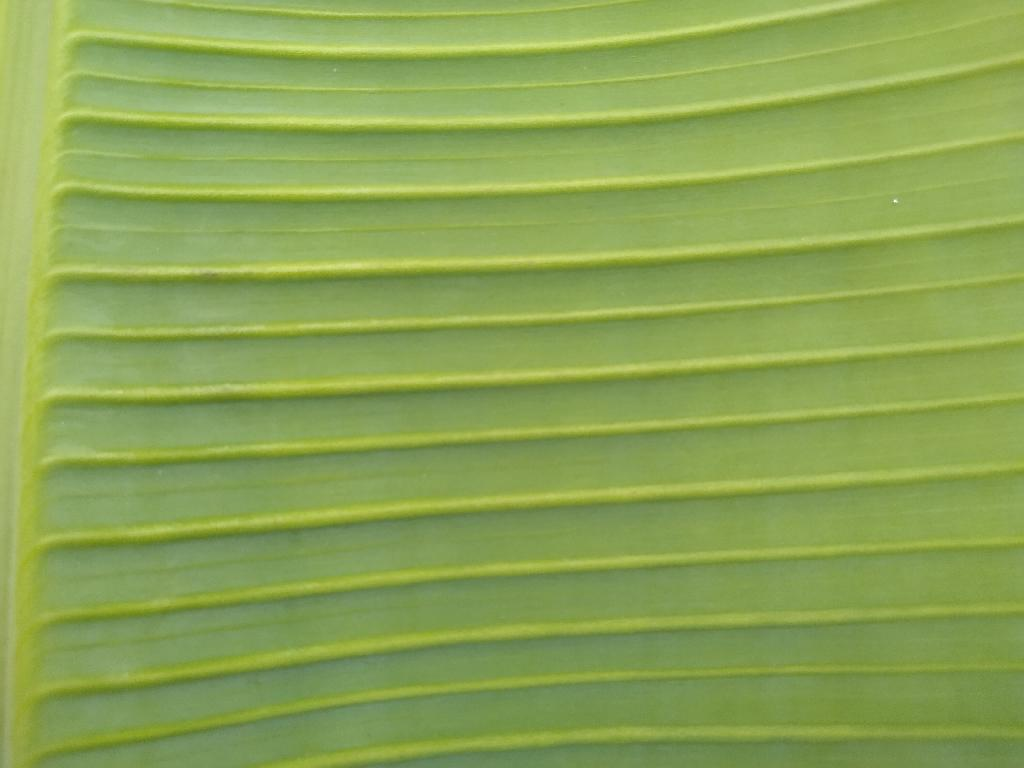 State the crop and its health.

banana, healthy
